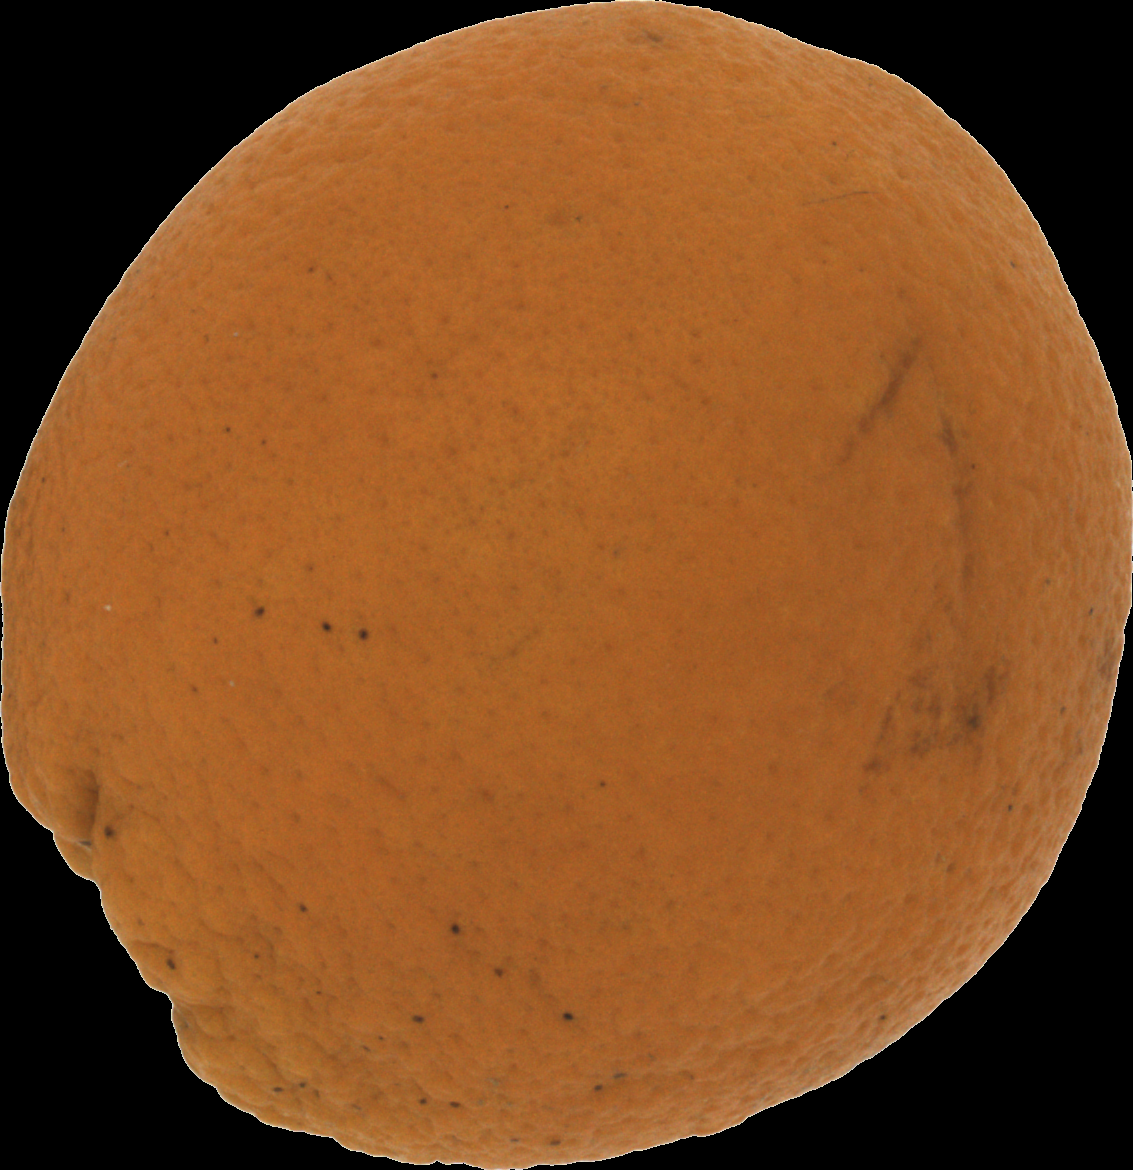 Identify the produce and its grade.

orange, bad
